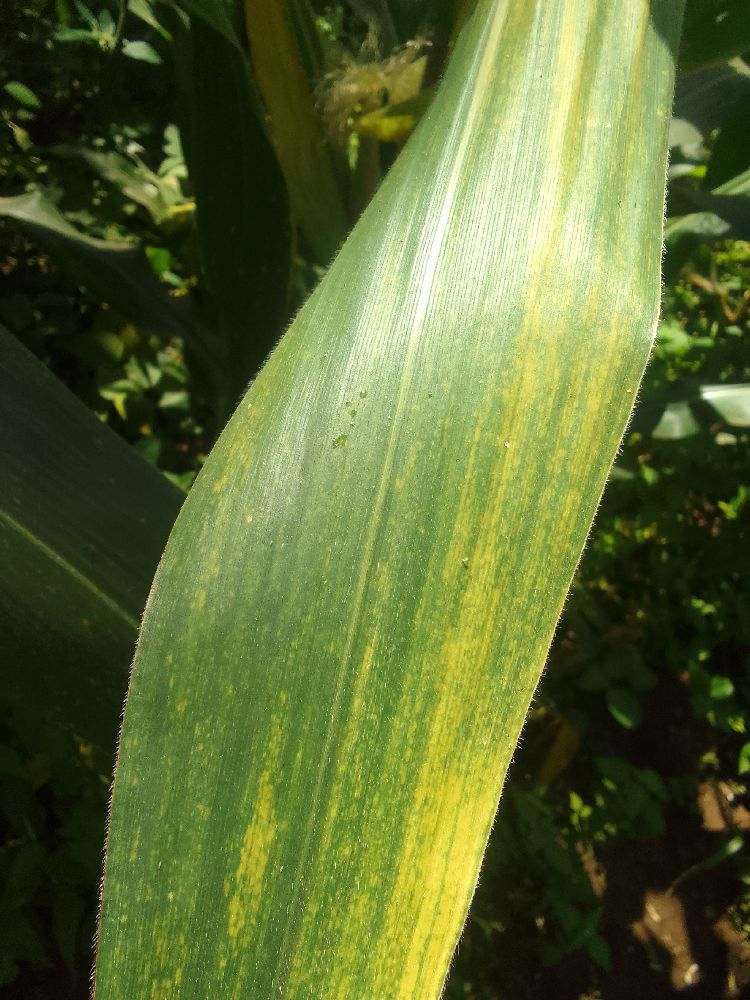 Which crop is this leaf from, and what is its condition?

maize, maize lethal necrosis
